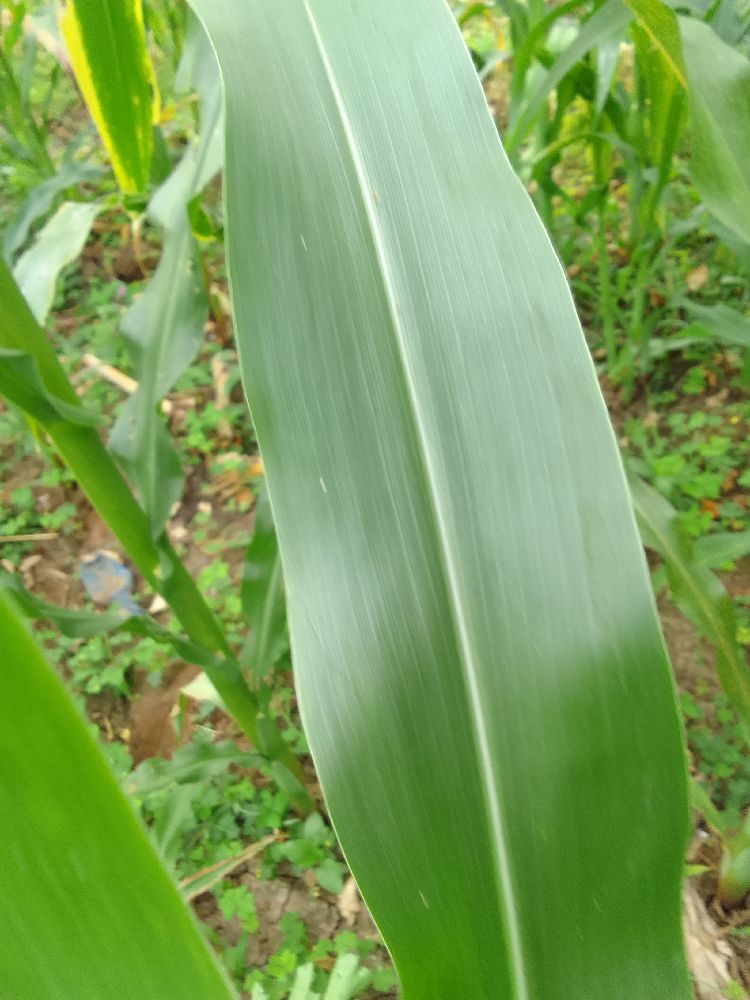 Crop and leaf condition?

common bean, healthy
